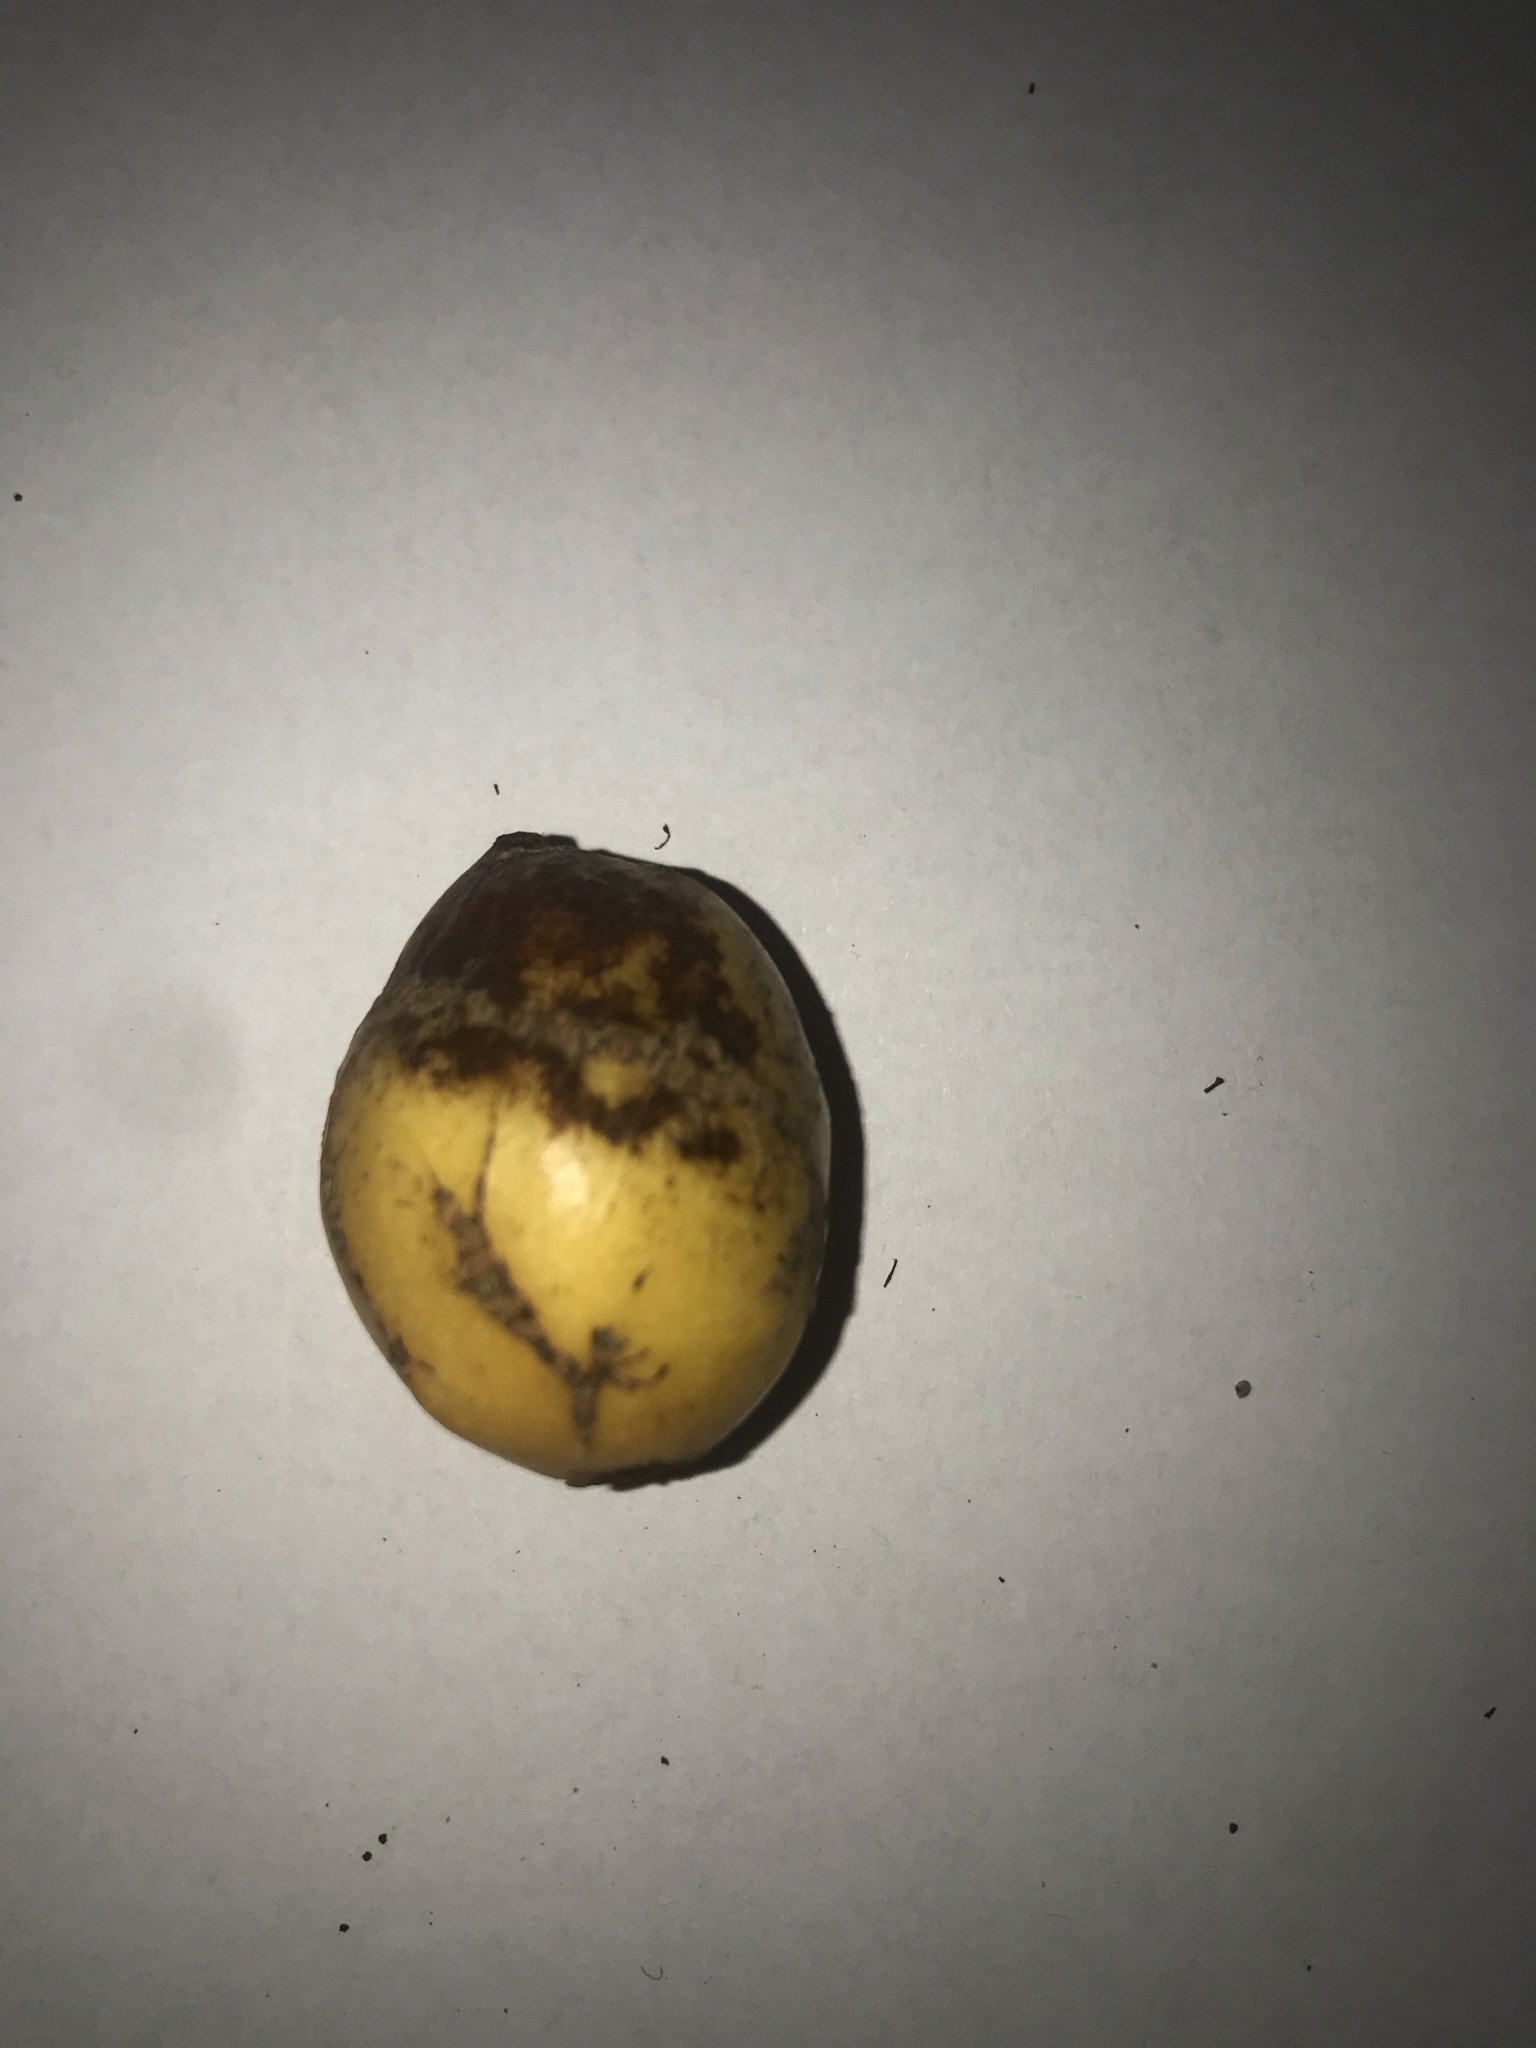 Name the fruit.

abiu
